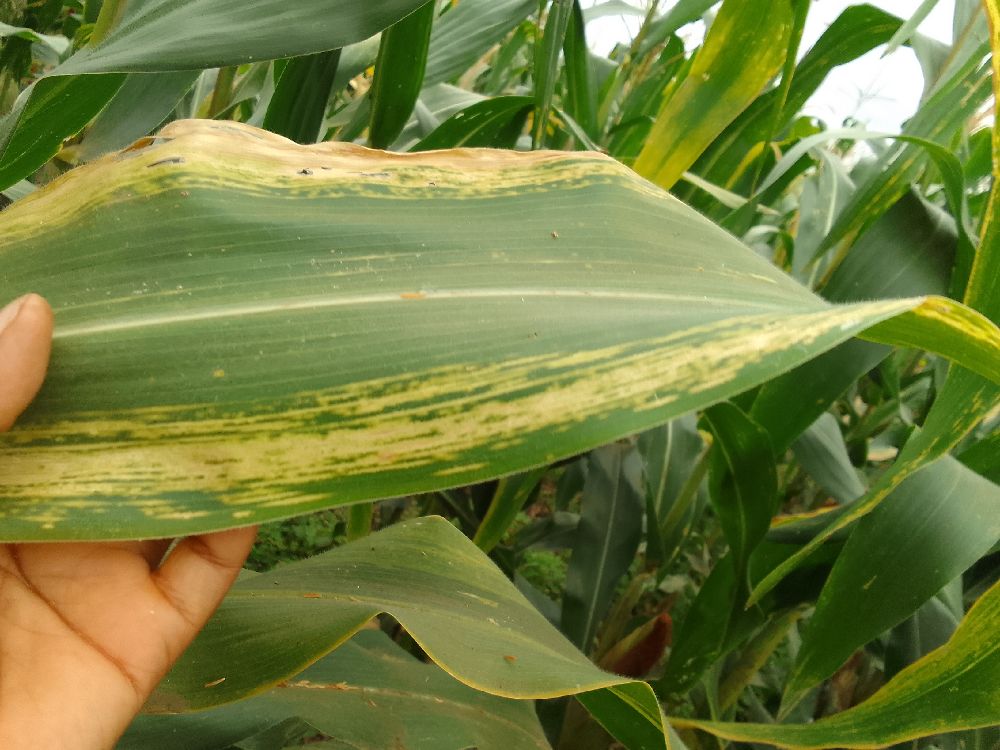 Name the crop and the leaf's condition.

maize, maize lethal necrosis
